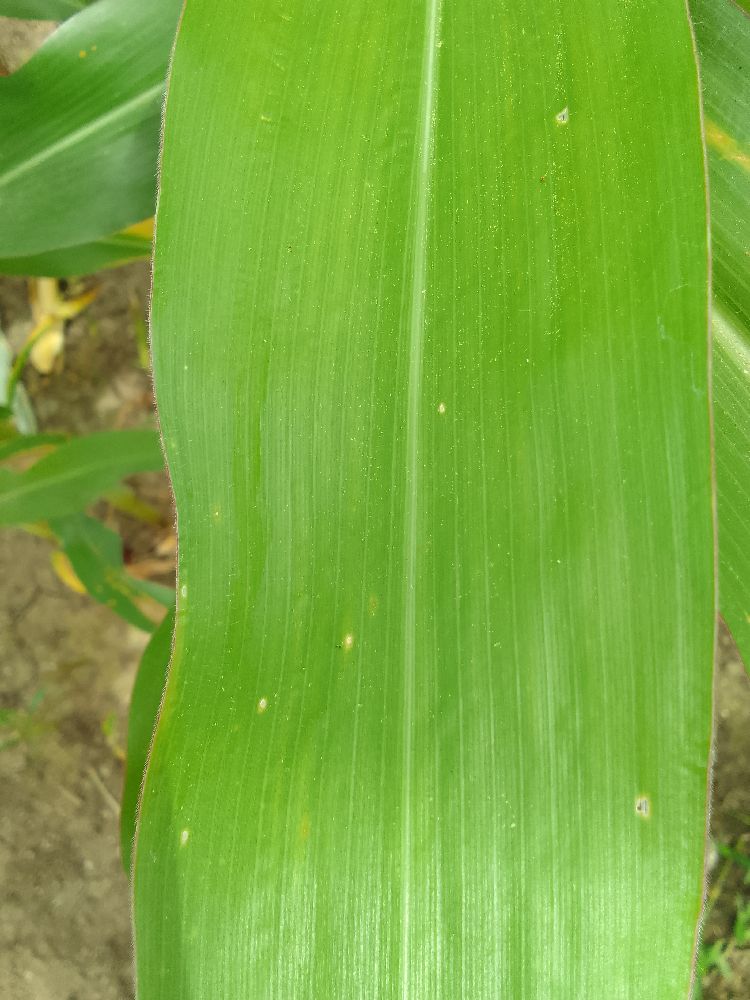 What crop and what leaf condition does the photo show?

maize, healthy
